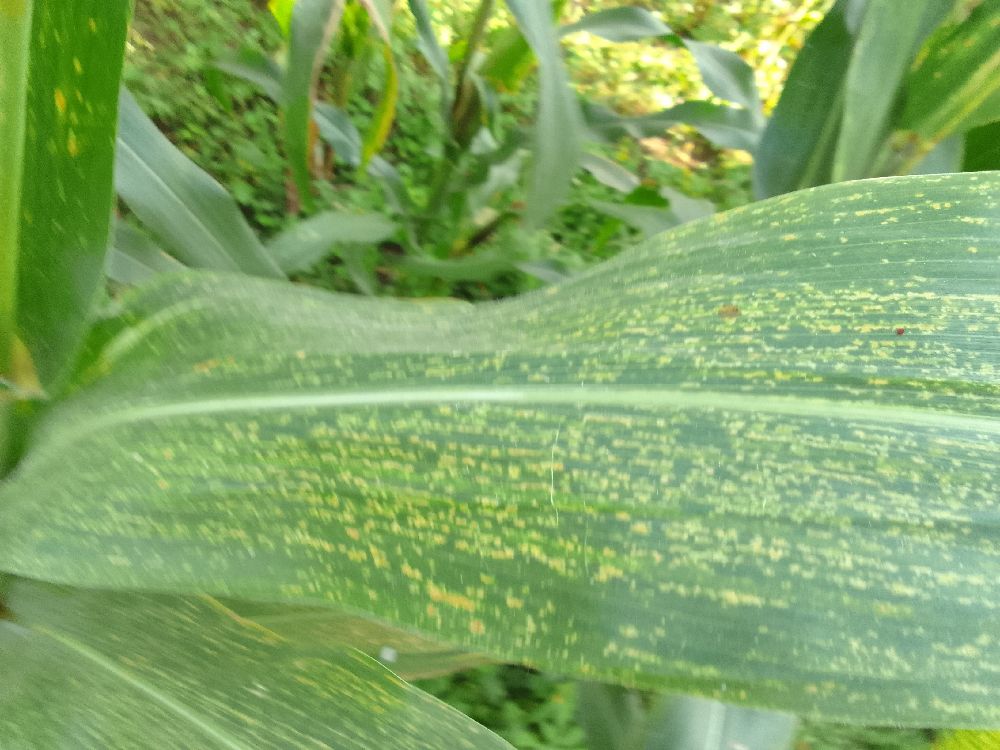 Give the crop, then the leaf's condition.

maize, maize lethal necrosis
